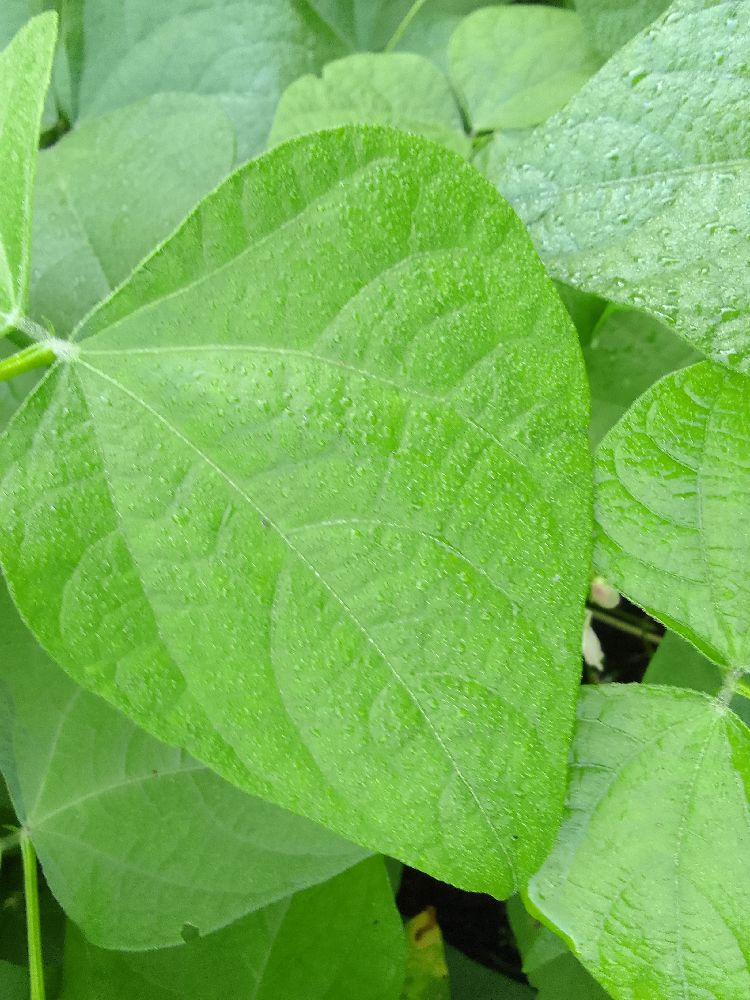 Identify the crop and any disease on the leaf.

common bean, healthy
